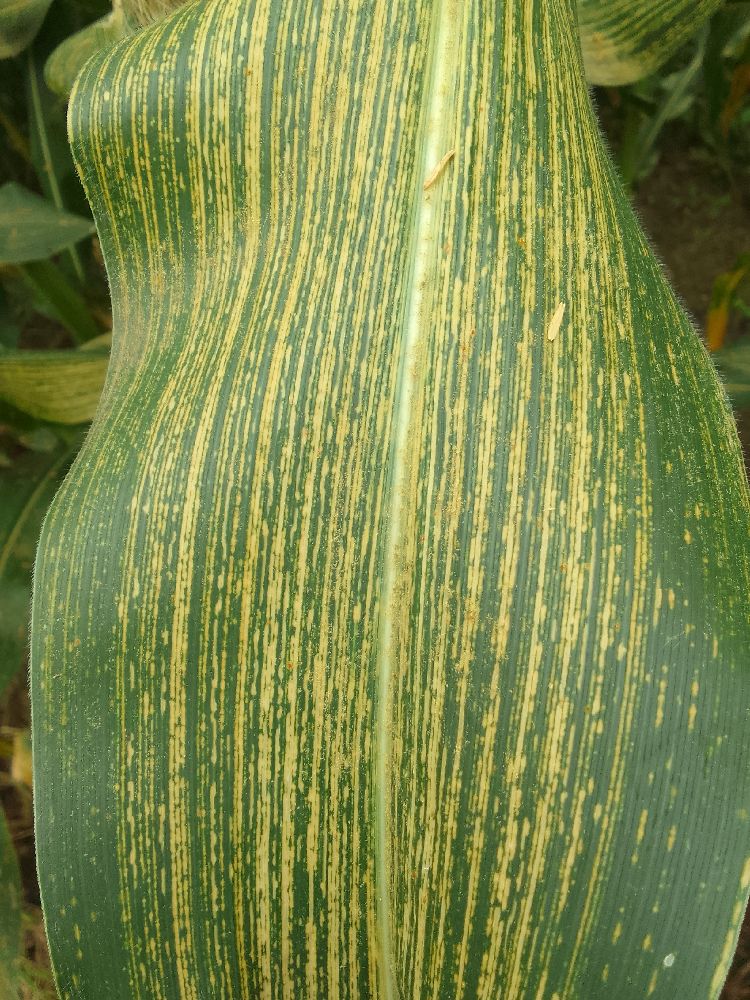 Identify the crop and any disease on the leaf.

maize, maize streak virus
